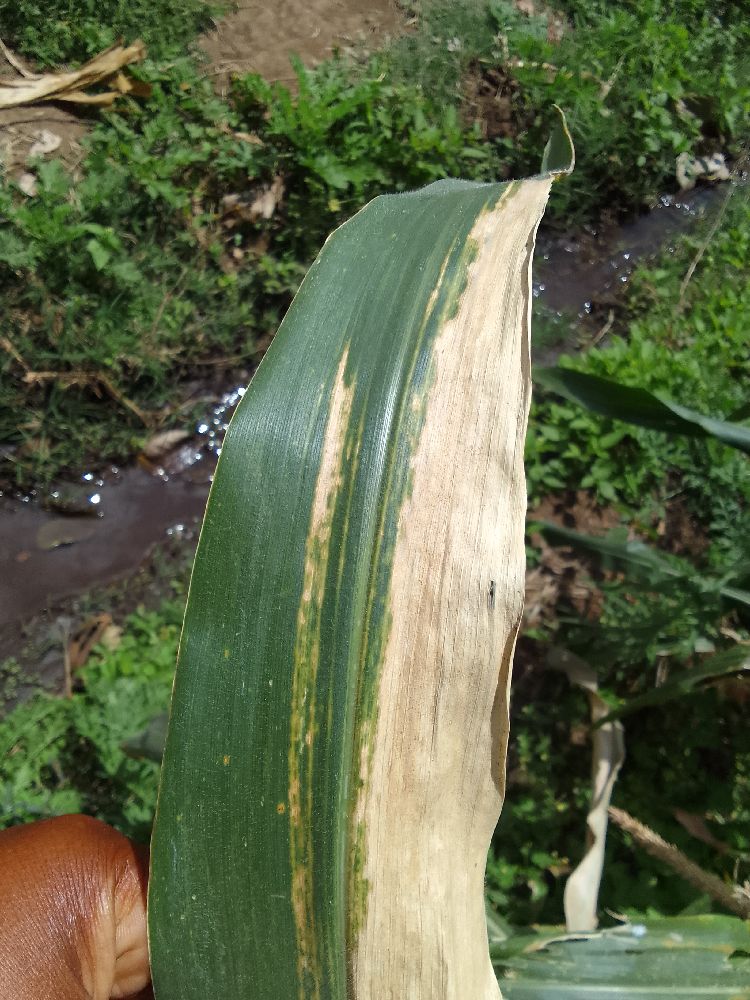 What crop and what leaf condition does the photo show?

maize, maize lethal necrosis
